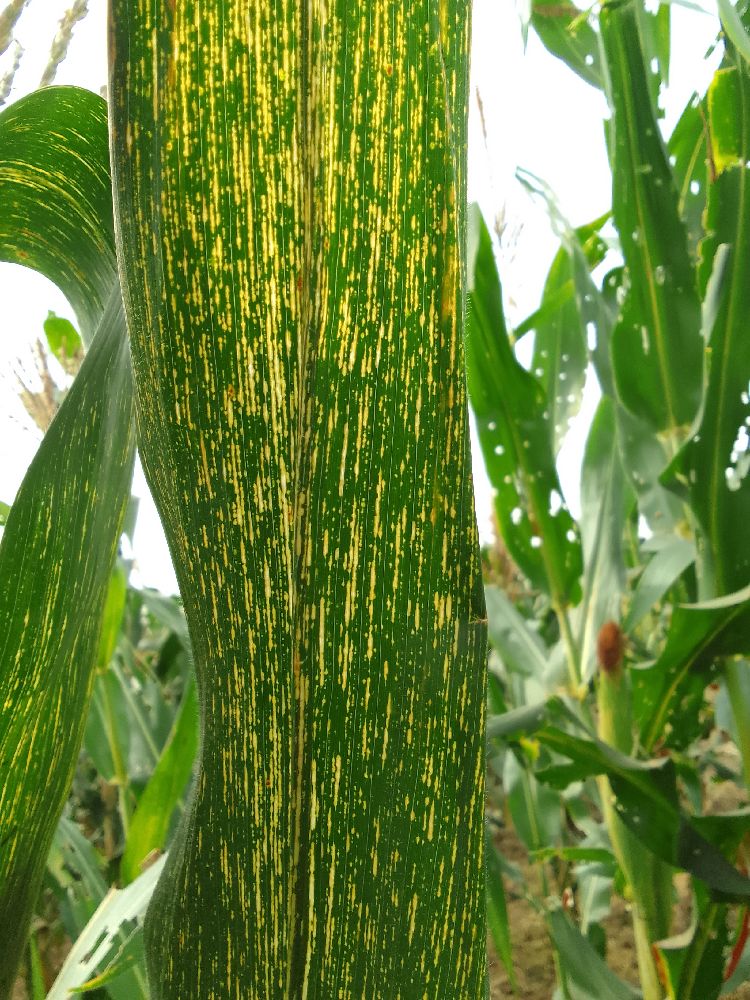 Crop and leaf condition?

maize, maize streak virus
